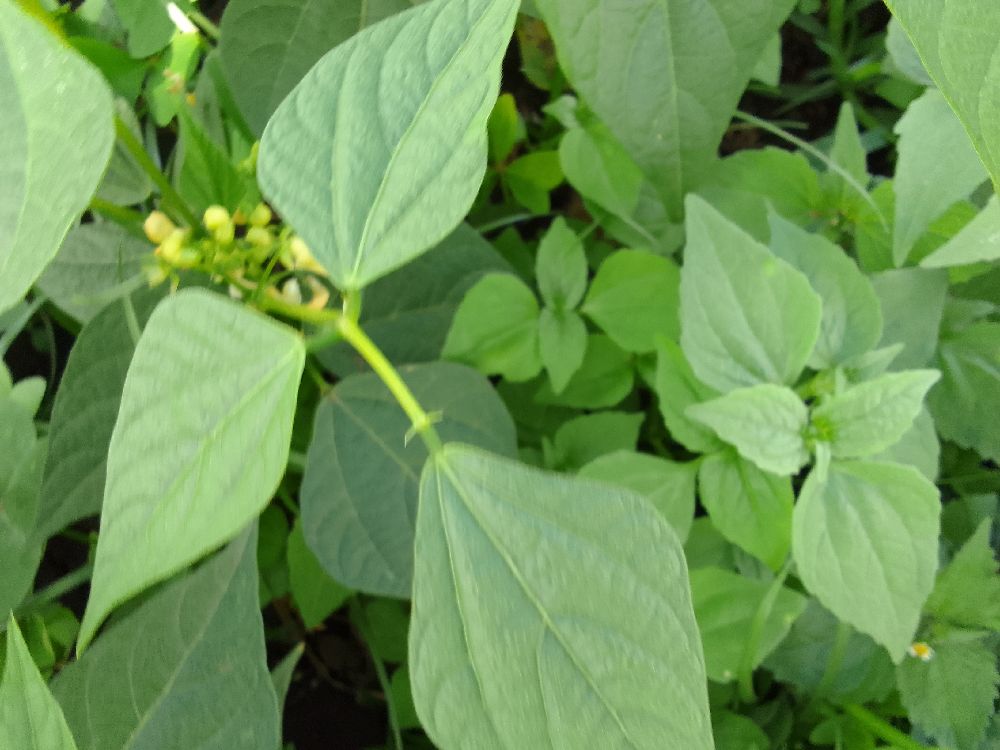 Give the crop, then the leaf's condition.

common bean, healthy
